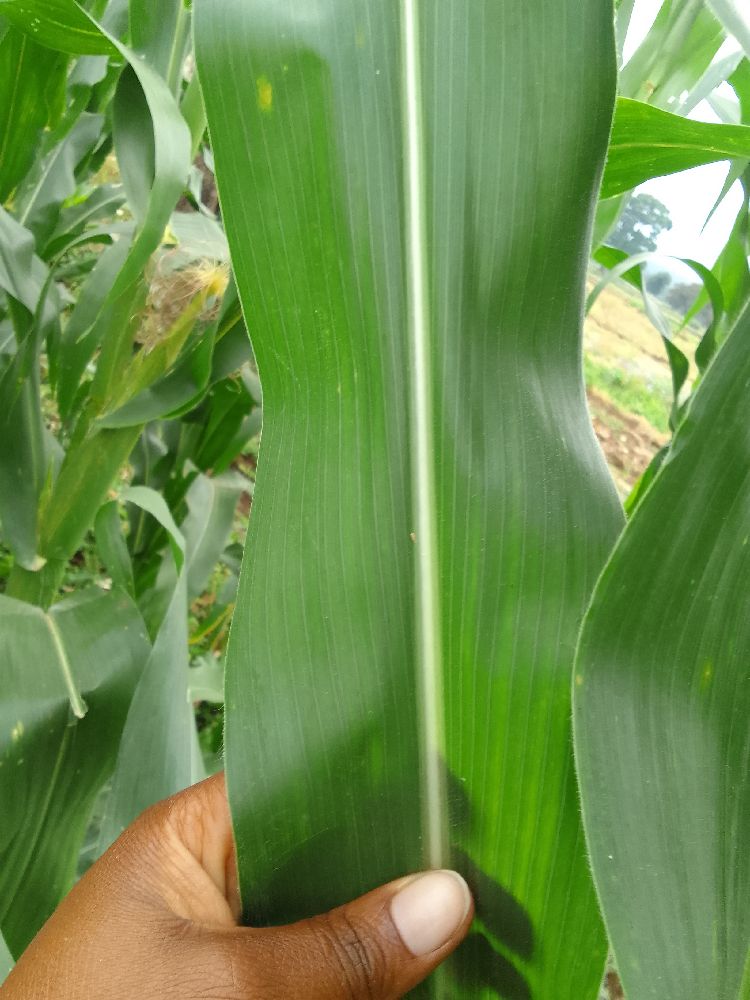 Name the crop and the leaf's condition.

maize, healthy
